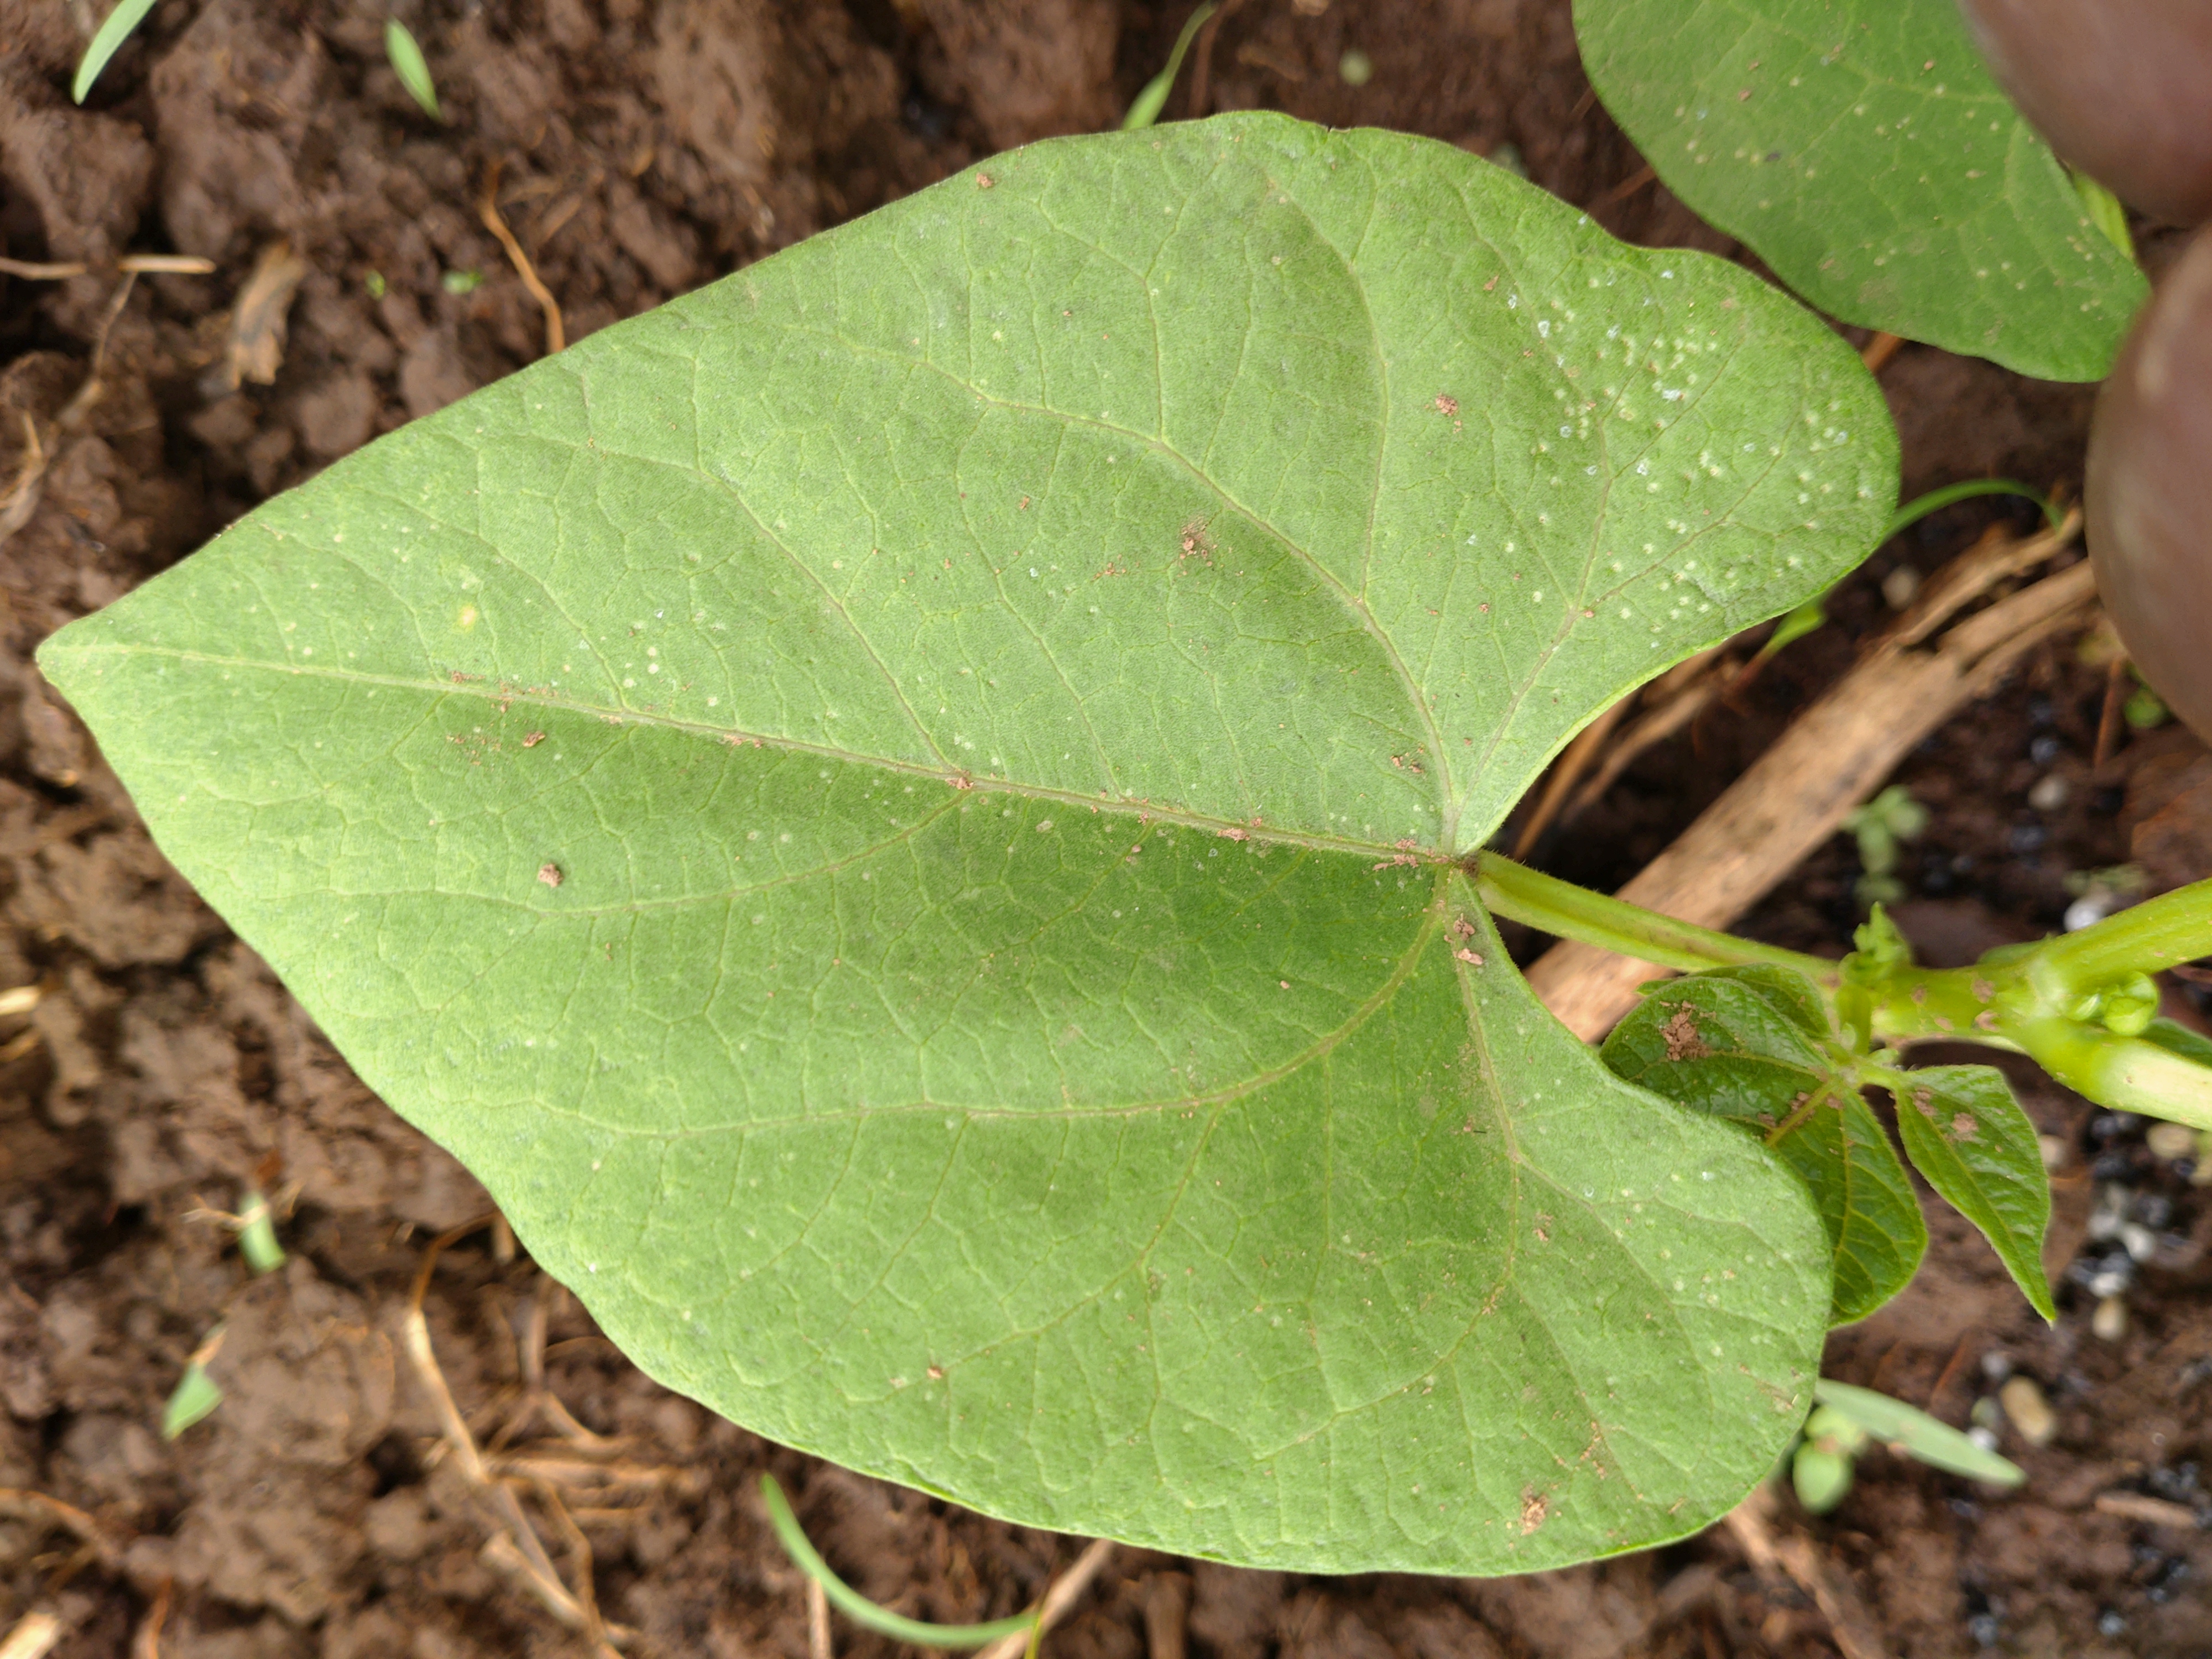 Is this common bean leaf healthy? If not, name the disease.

healthy
